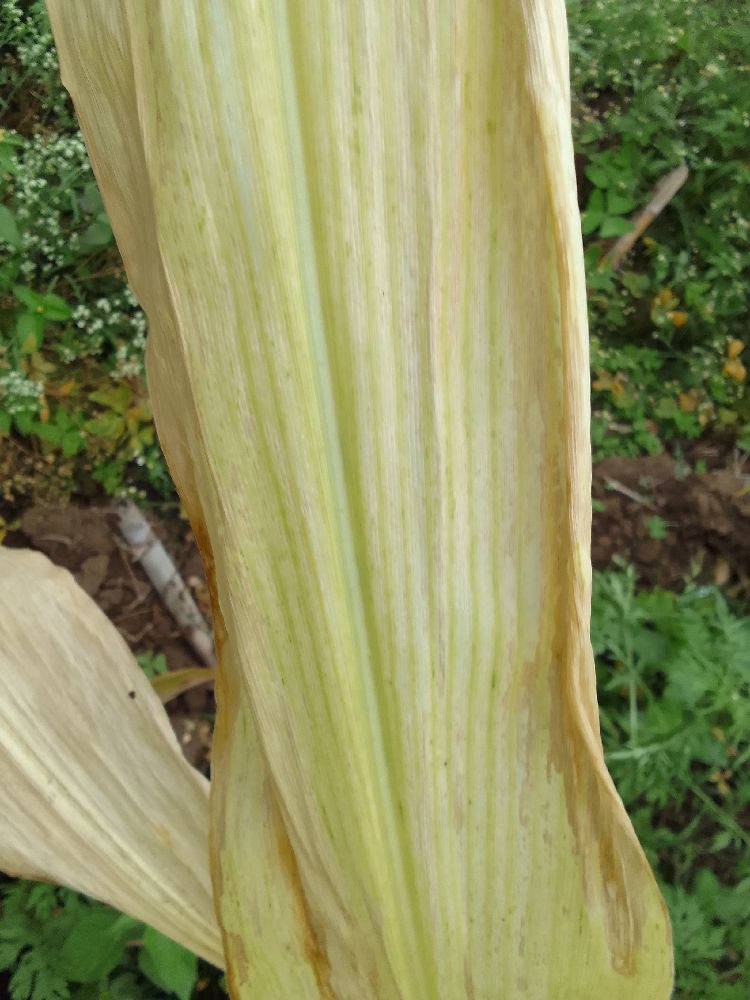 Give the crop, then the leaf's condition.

maize, maize lethal necrosis
